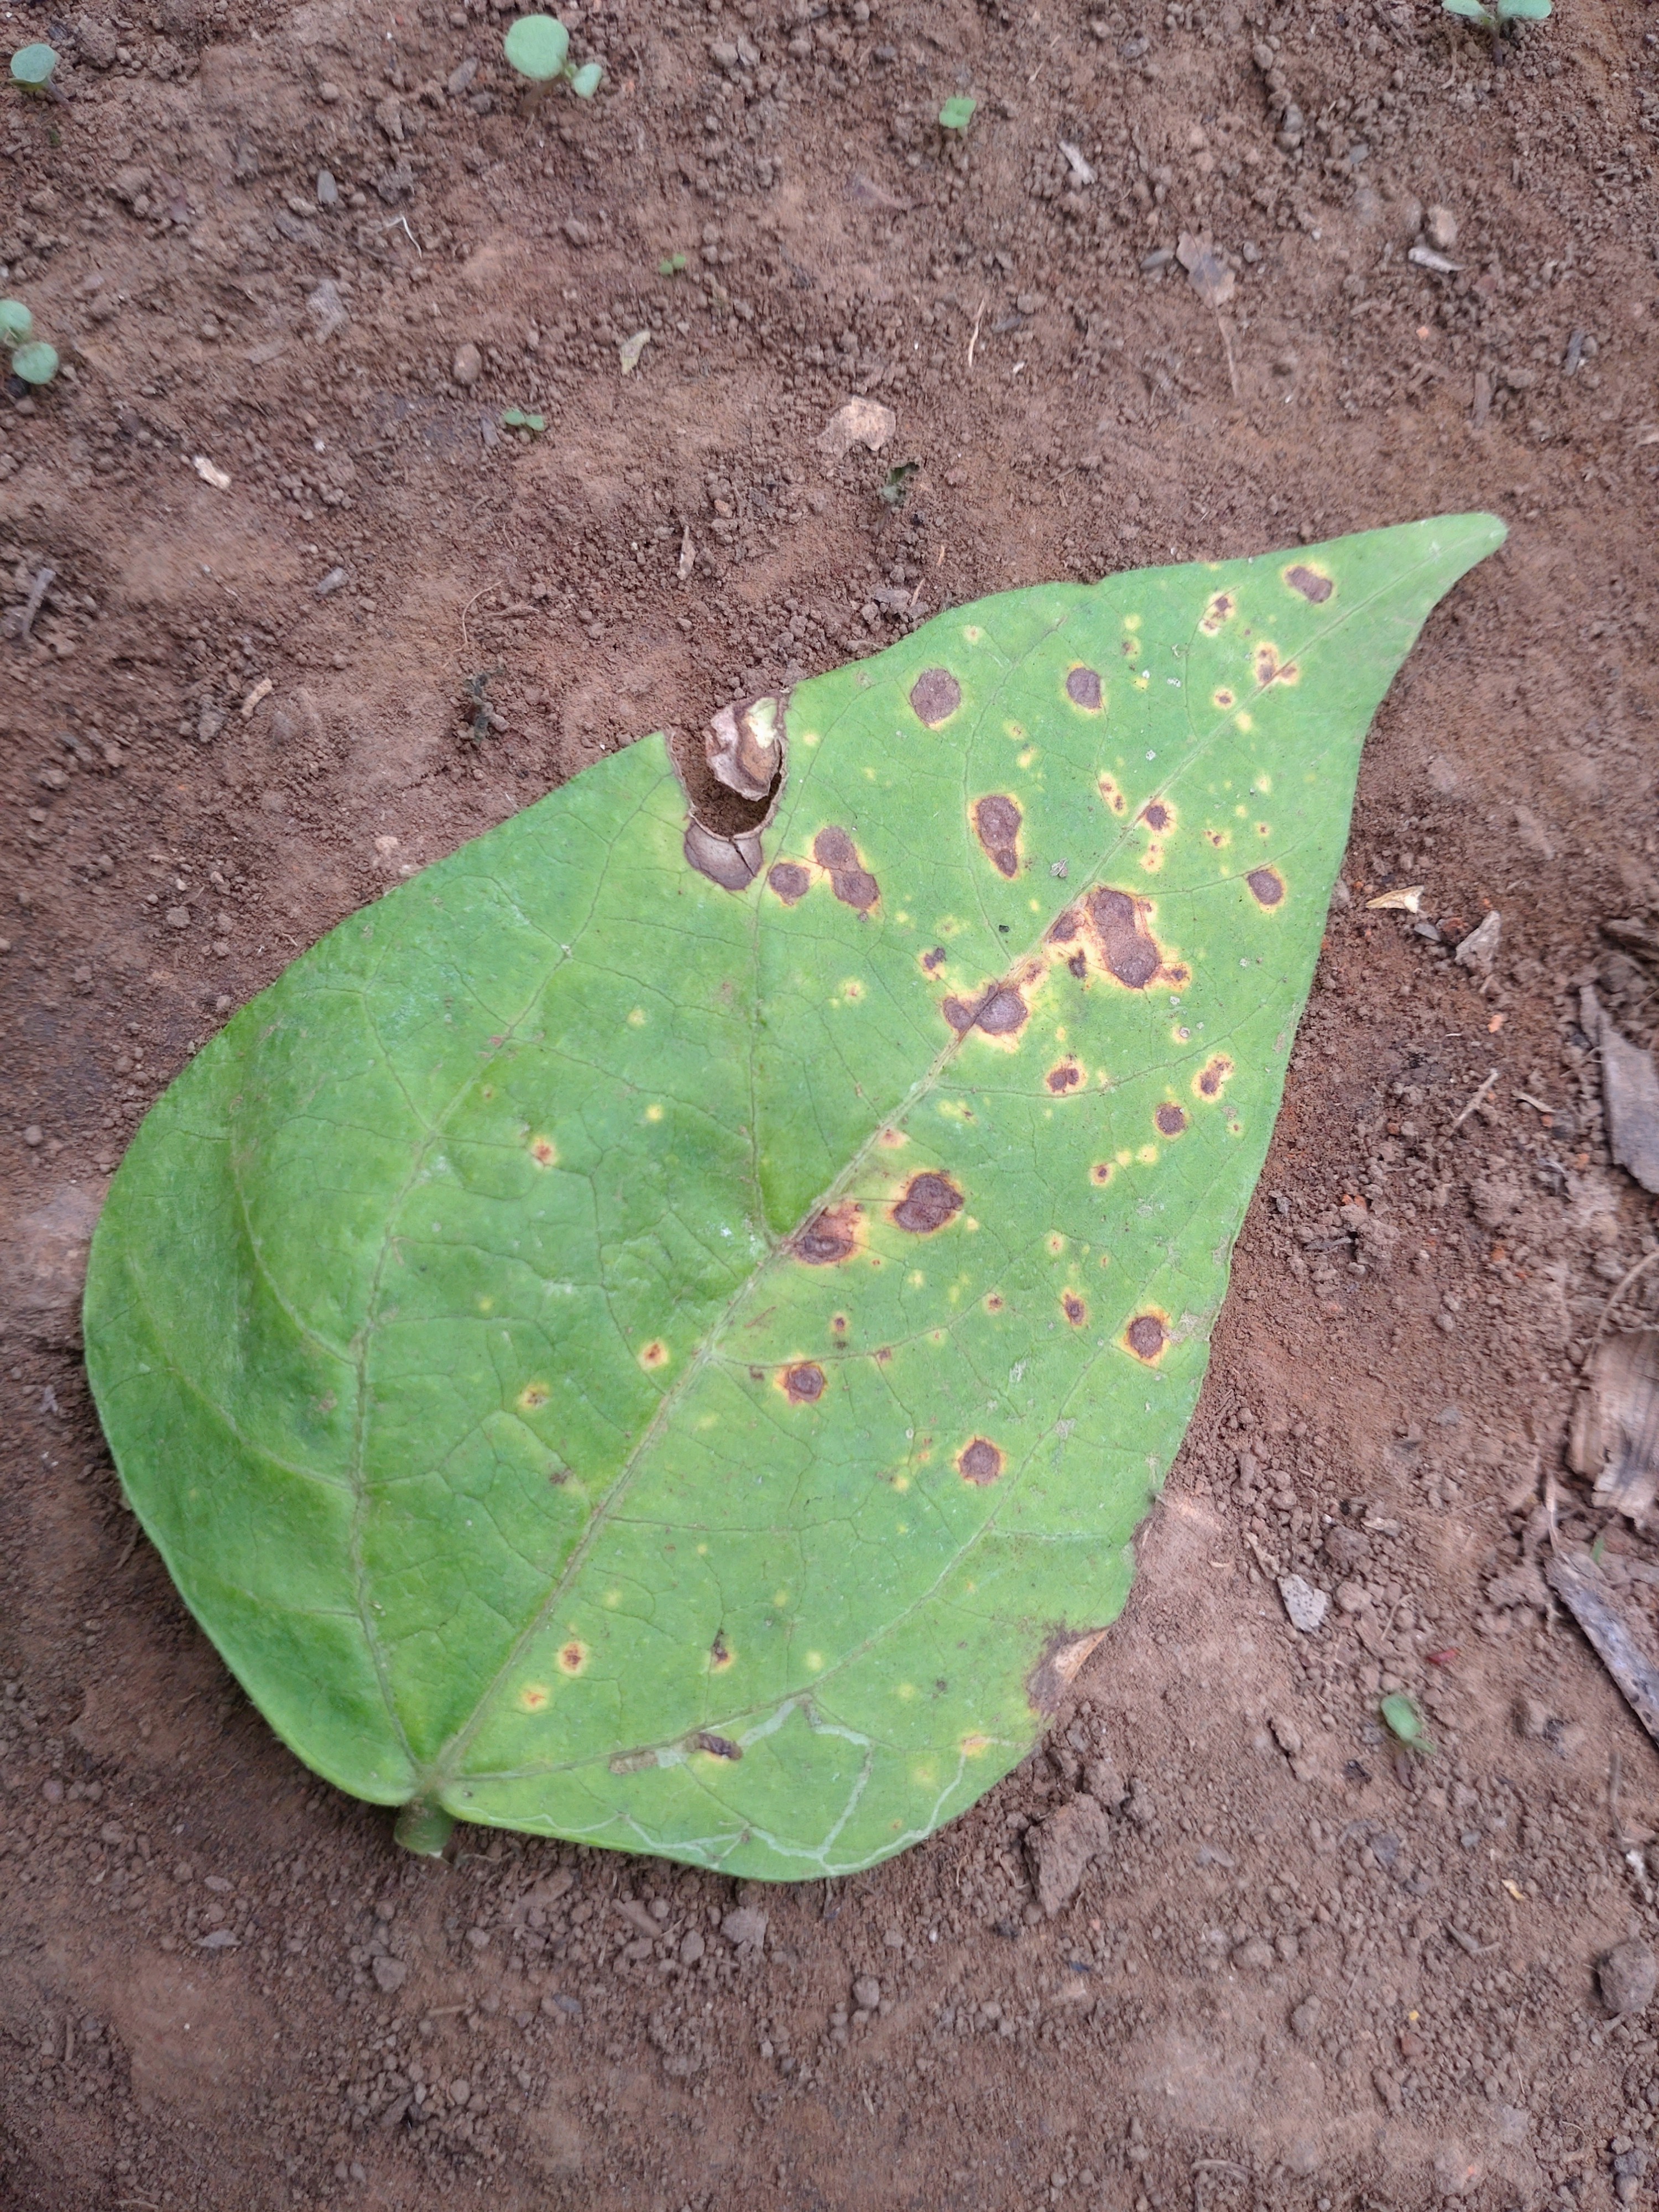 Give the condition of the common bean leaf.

rust
